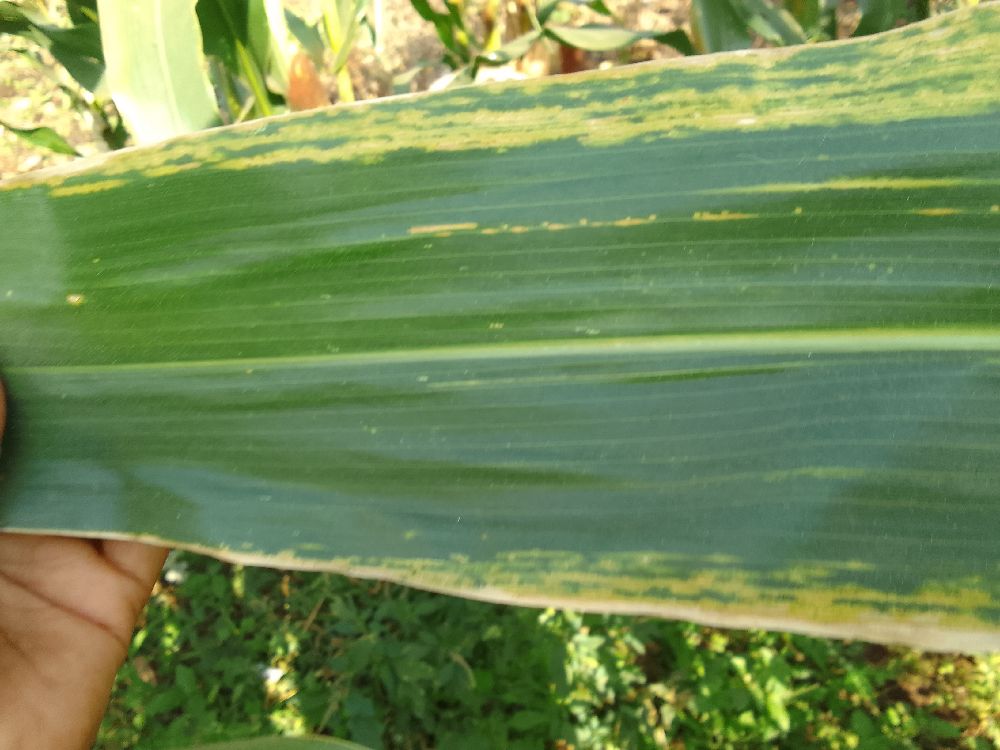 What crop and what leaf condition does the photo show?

maize, maize lethal necrosis
